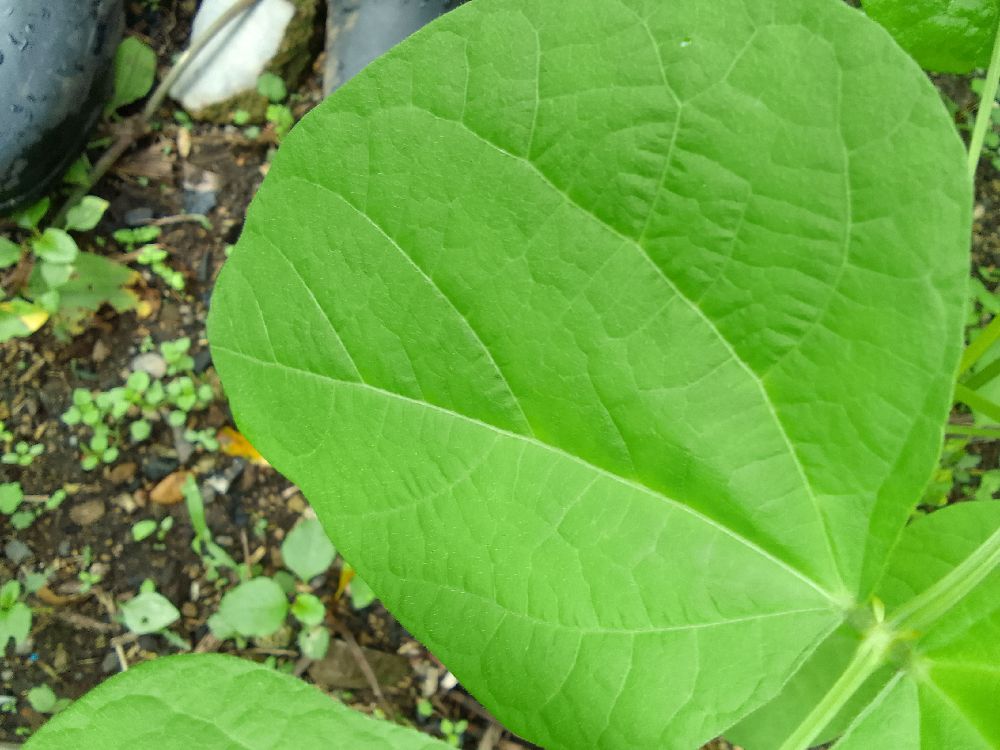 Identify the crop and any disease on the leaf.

common bean, healthy
